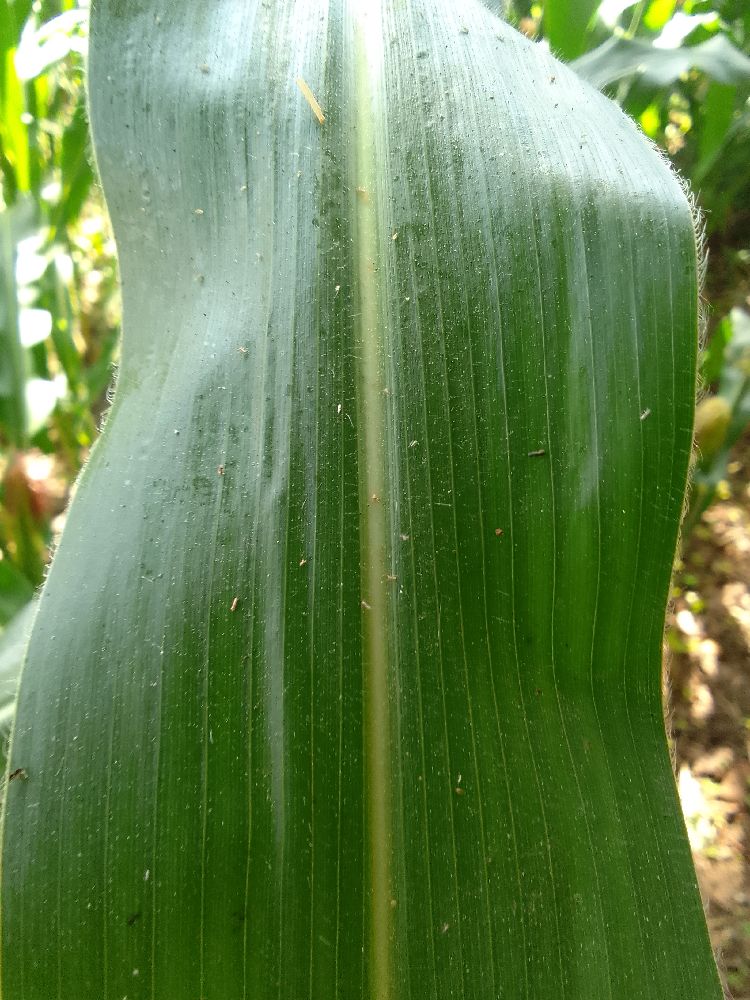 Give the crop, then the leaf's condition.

maize, healthy
